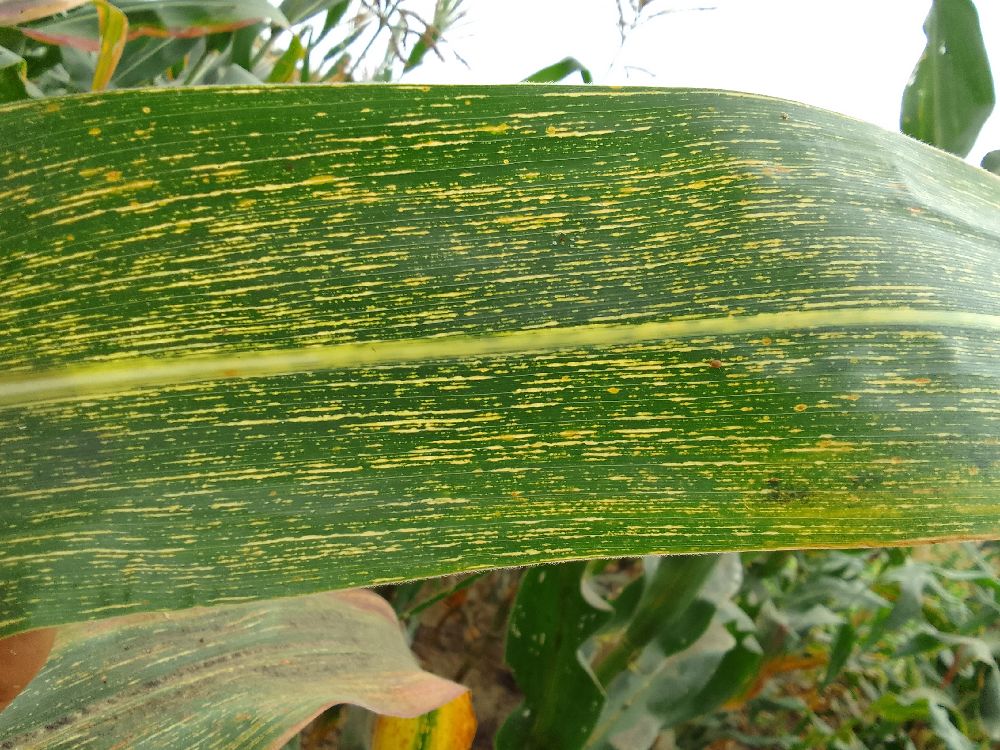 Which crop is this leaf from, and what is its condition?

maize, maize streak virus
